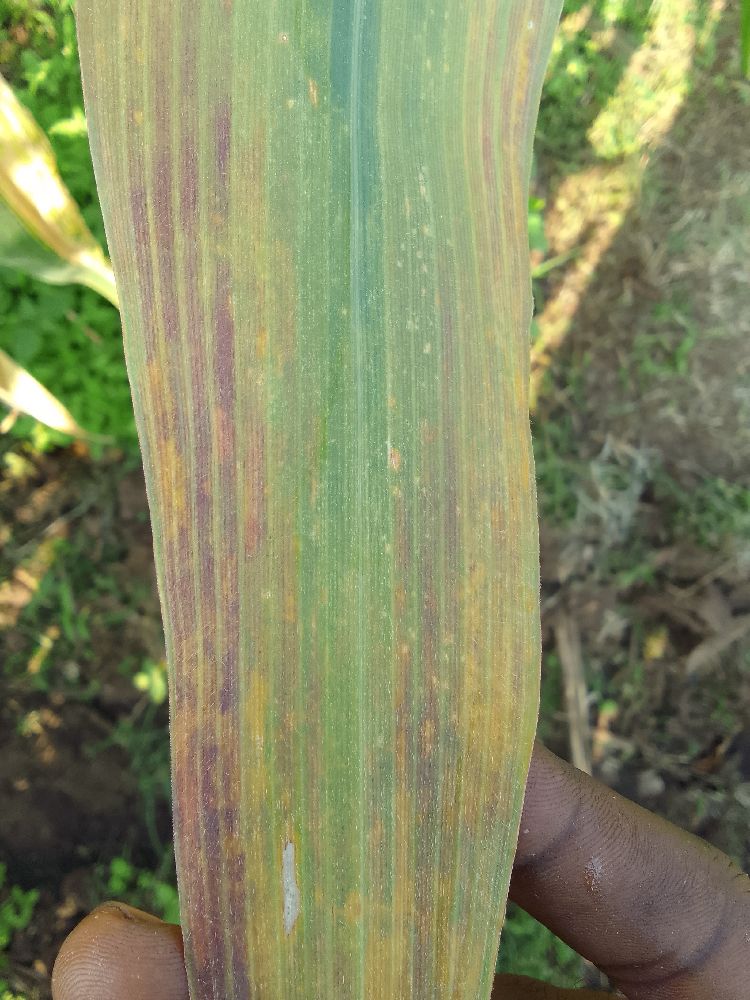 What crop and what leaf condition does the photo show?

maize, maize lethal necrosis
